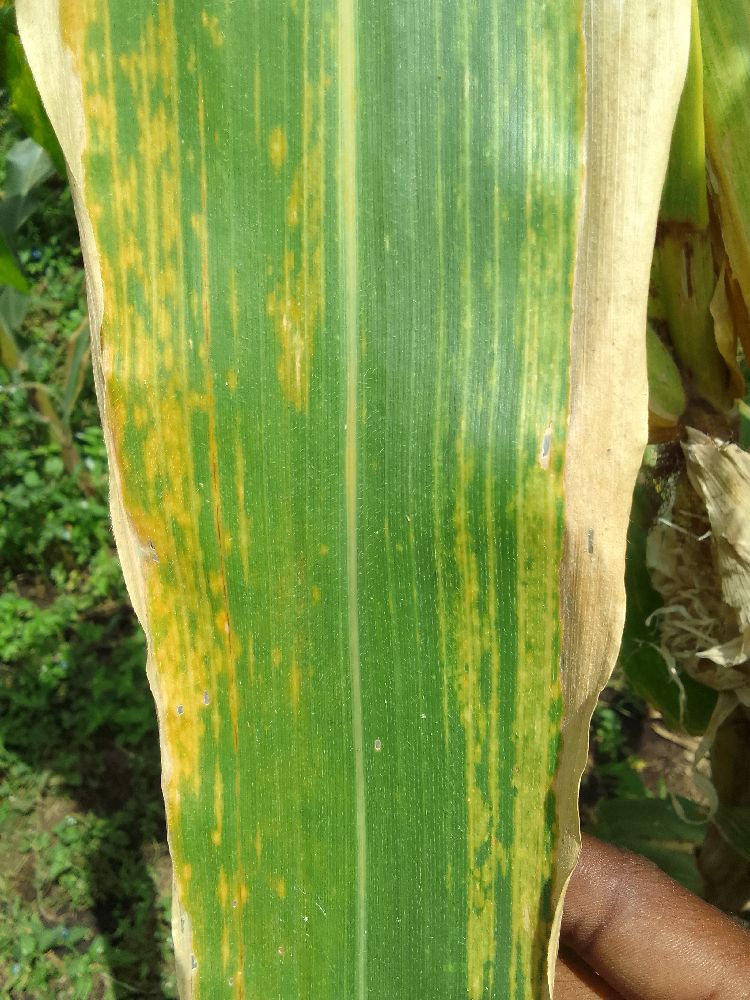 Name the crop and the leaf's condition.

maize, maize lethal necrosis
